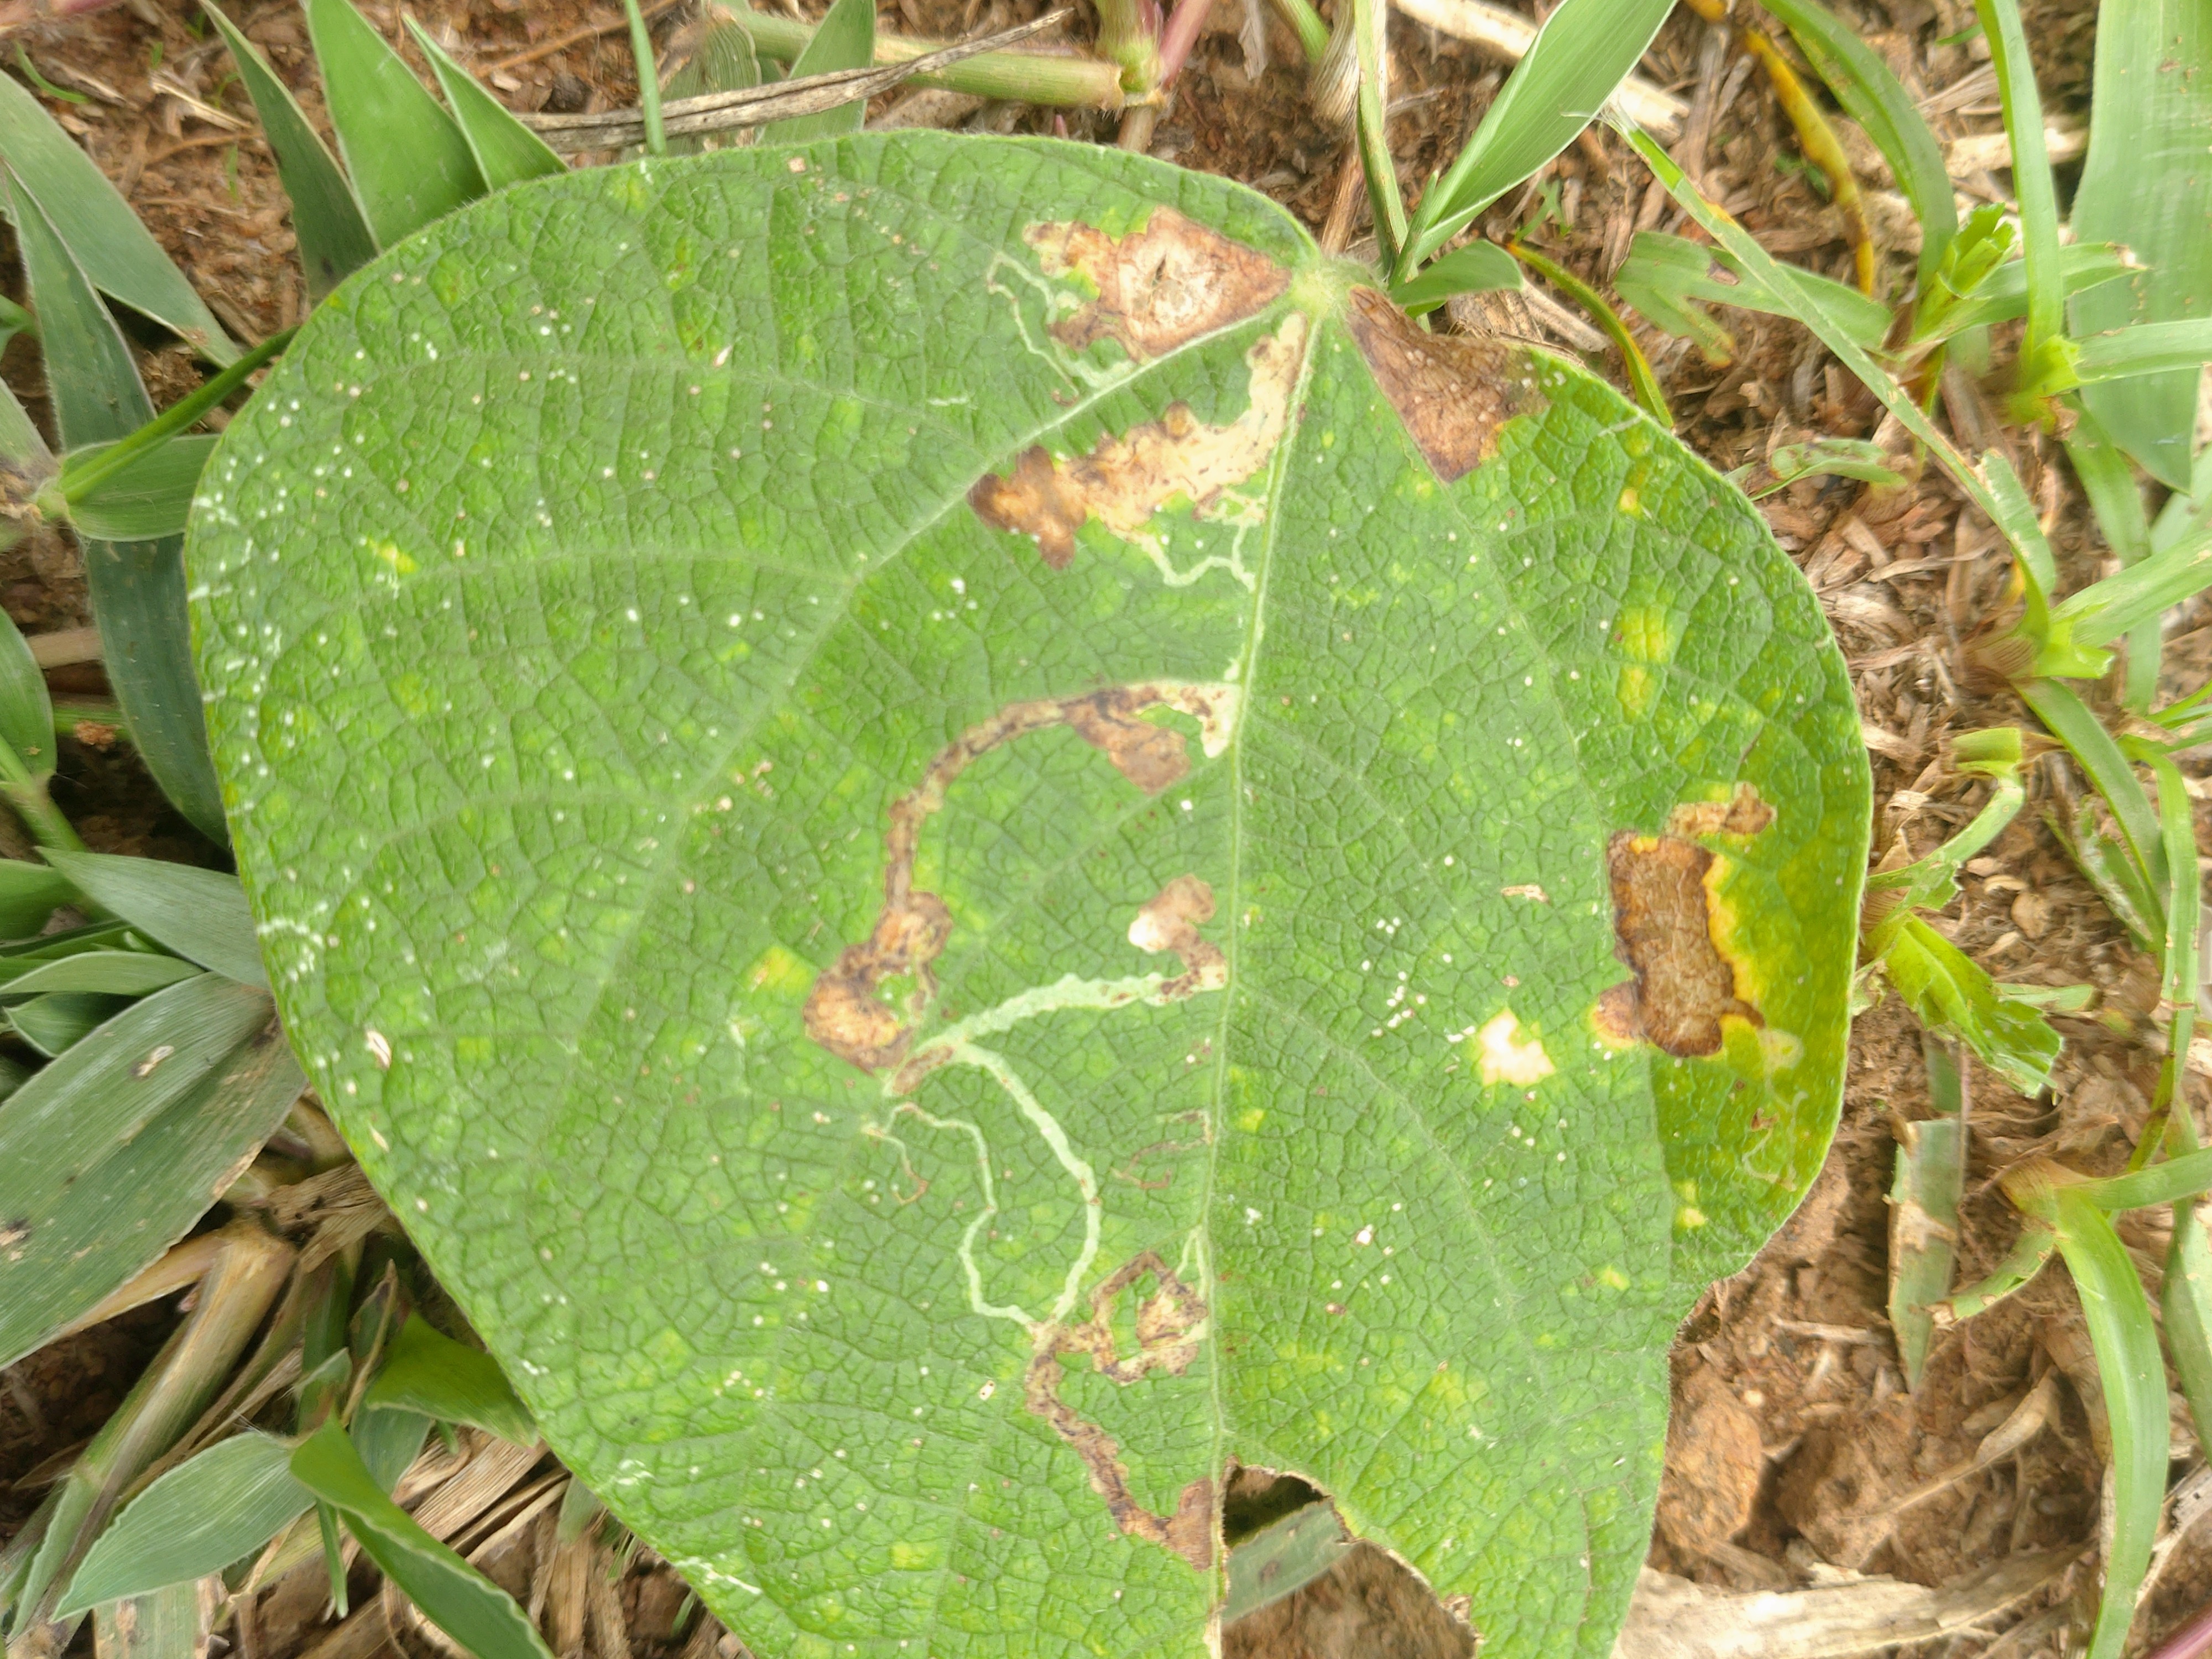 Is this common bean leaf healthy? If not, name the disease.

anthracnose
